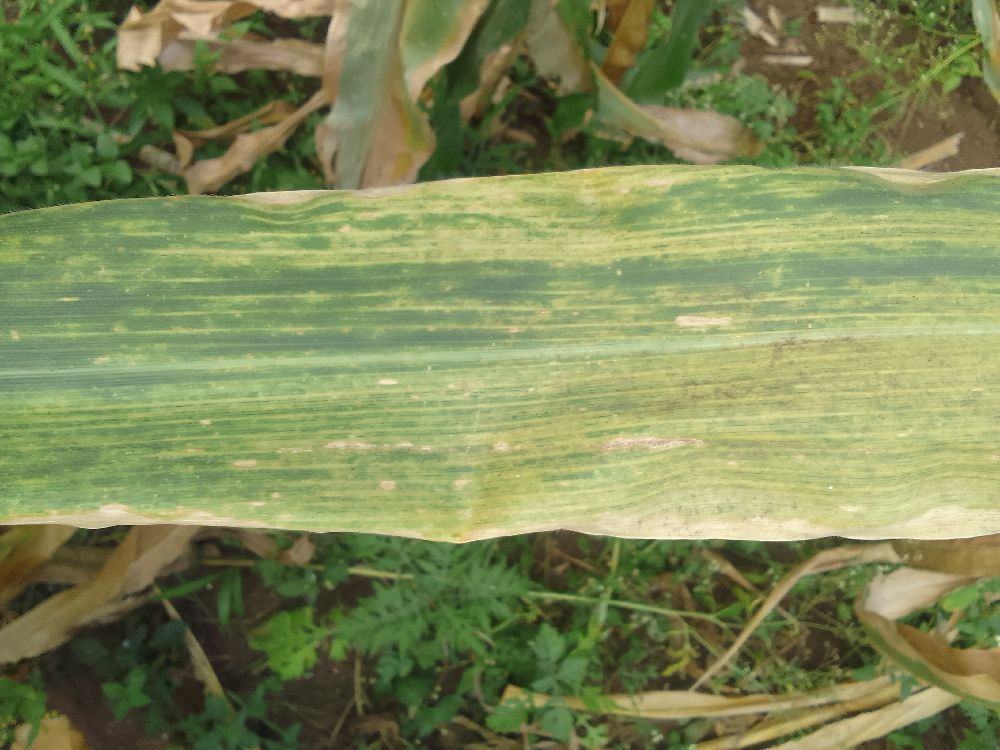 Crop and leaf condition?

maize, maize lethal necrosis
